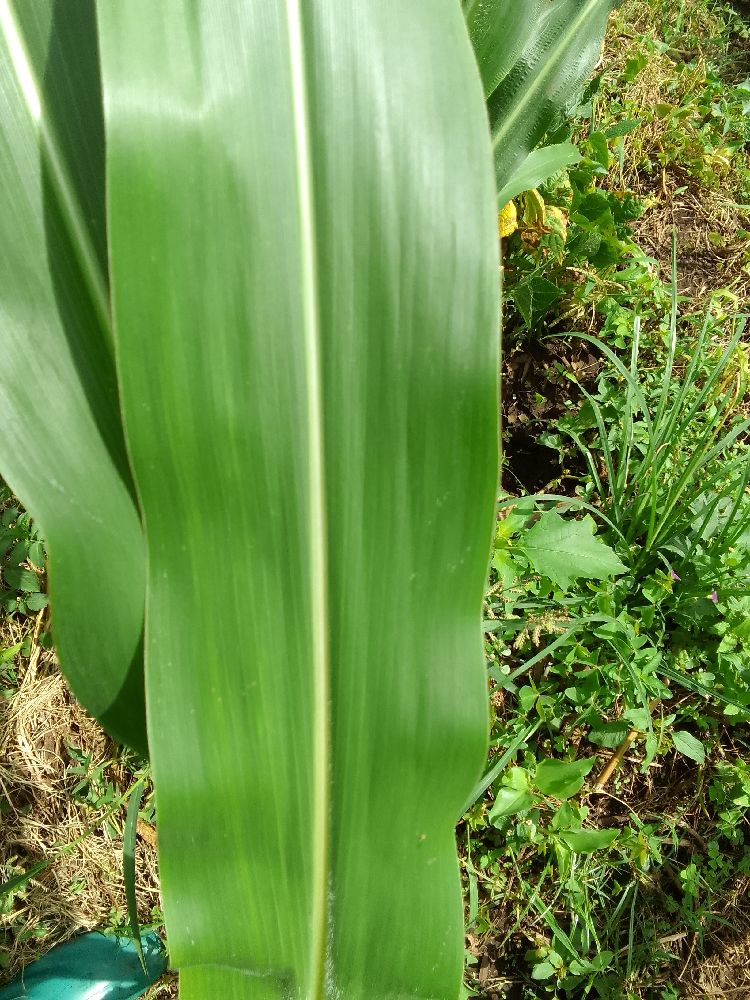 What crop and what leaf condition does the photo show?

maize, healthy
